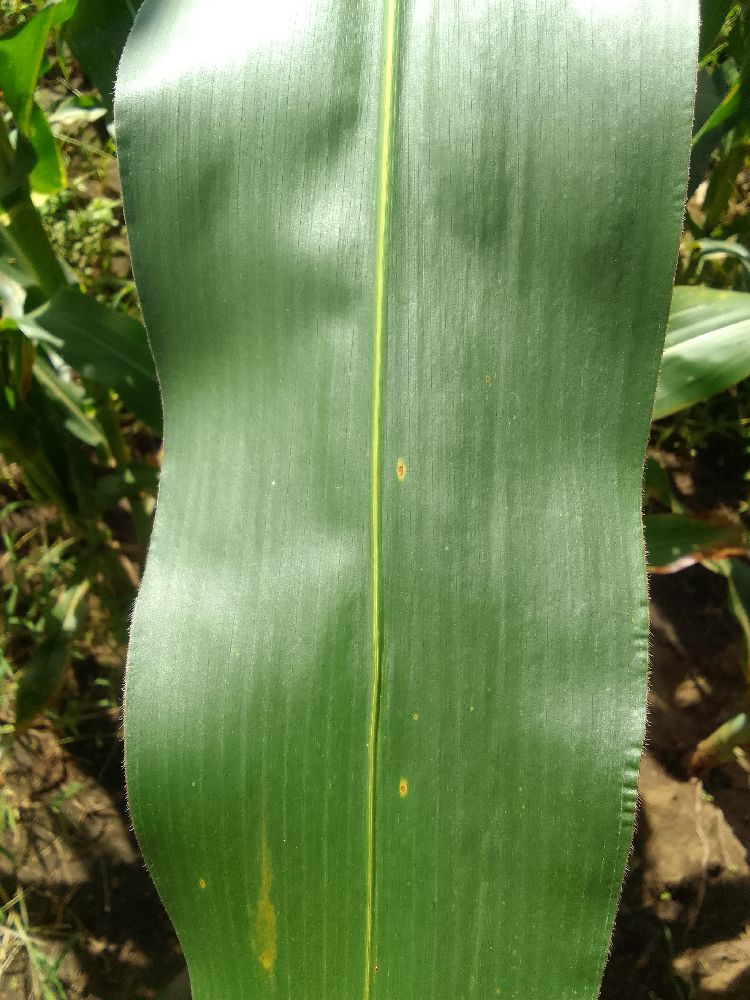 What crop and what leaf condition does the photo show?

maize, healthy
